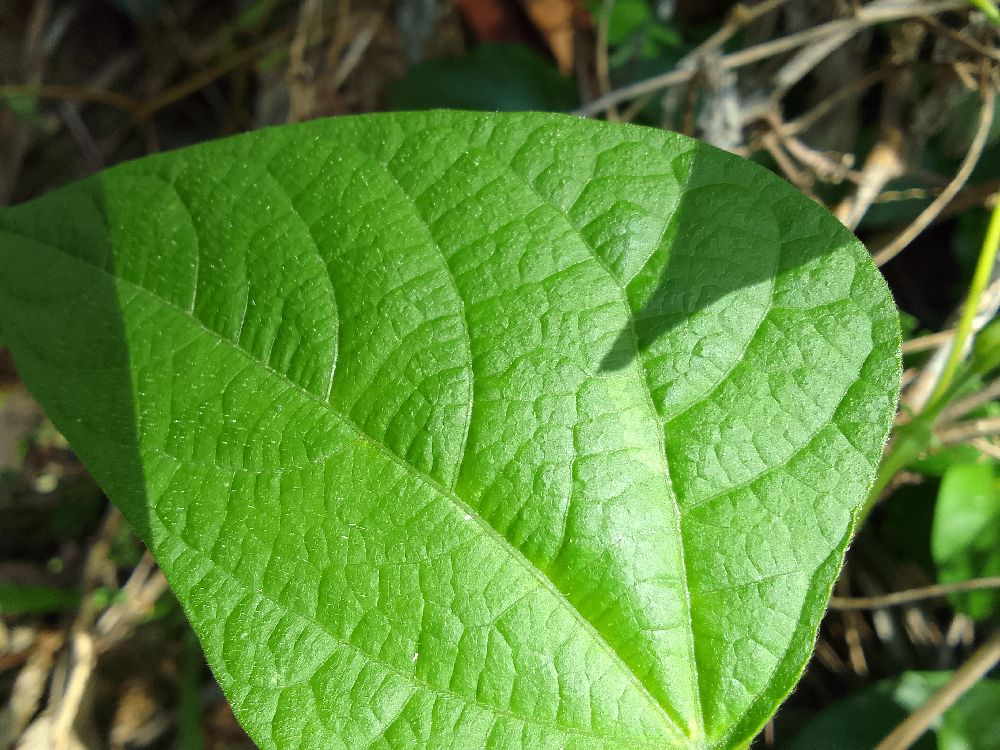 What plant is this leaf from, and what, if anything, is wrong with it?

common bean, healthy
